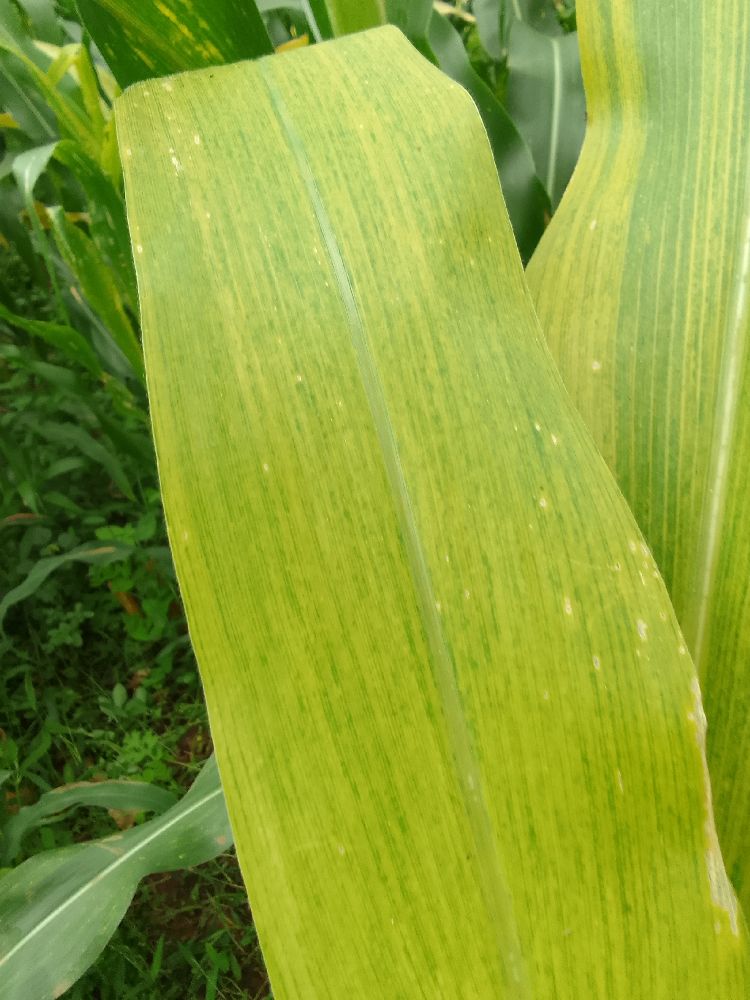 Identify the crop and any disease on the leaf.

maize, maize lethal necrosis
